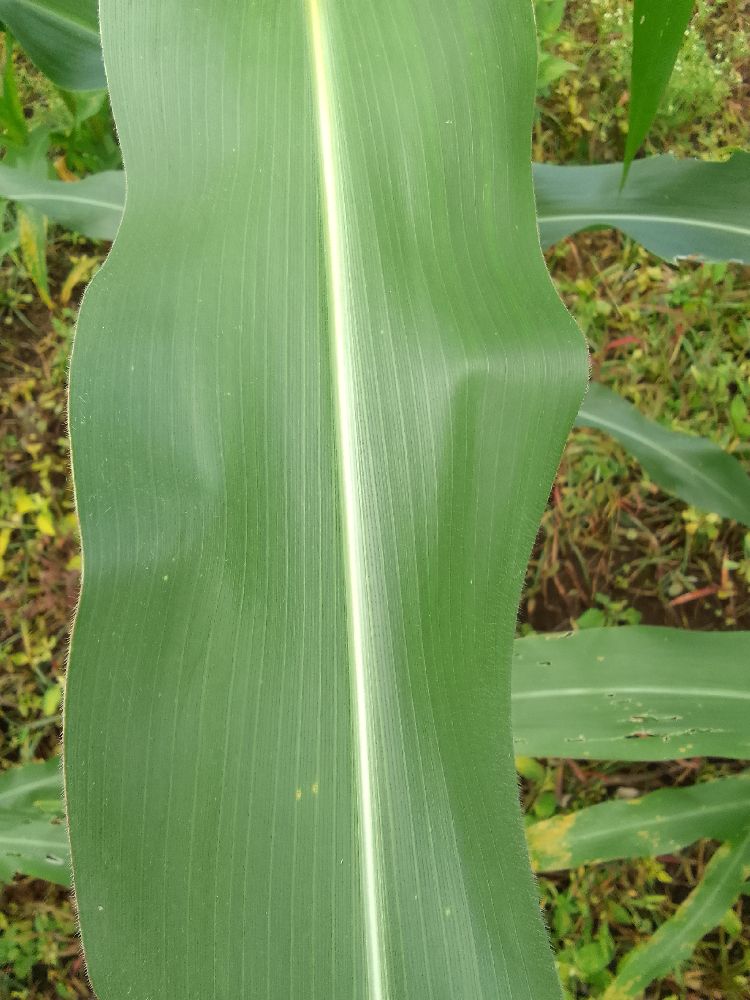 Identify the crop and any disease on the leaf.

maize, healthy
